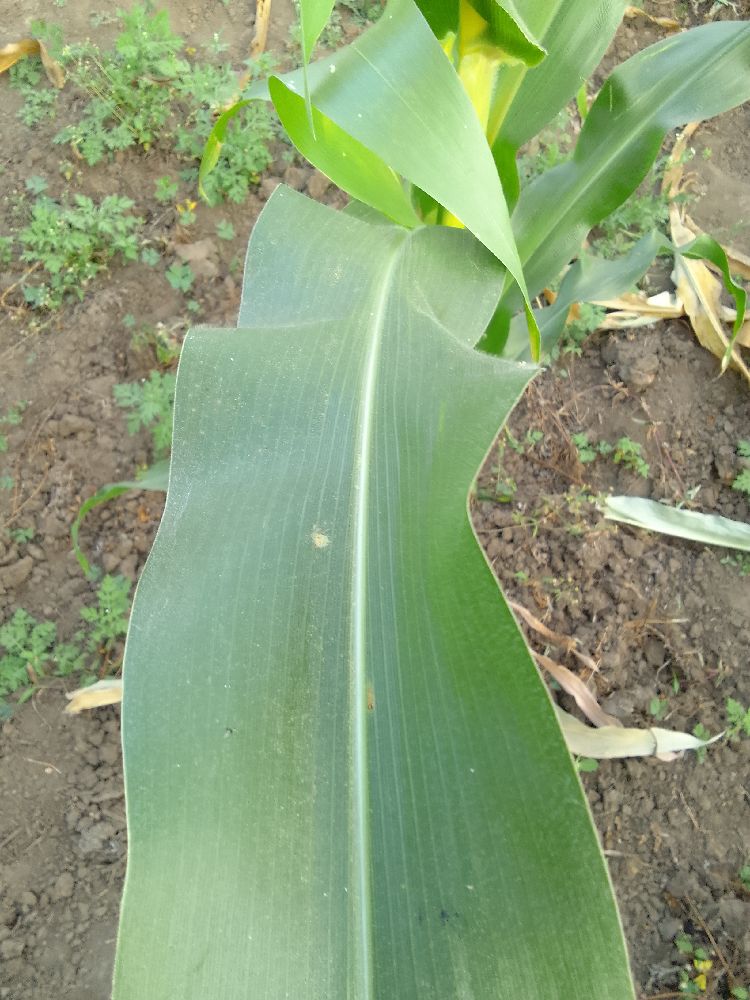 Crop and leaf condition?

maize, healthy
